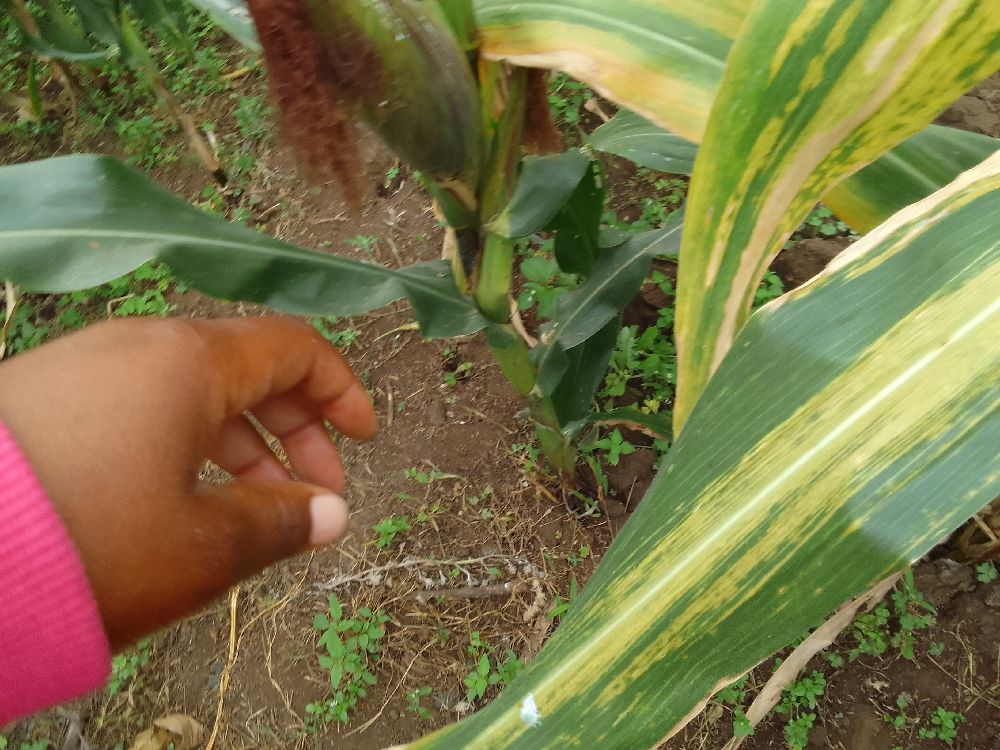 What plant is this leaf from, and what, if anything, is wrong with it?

maize, maize lethal necrosis
